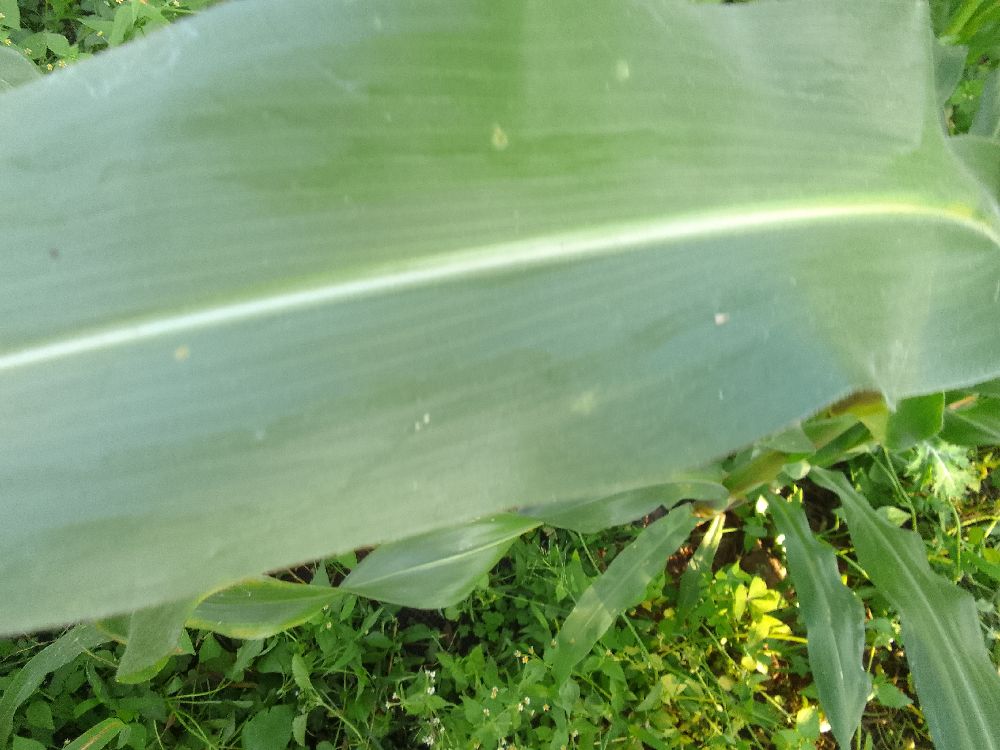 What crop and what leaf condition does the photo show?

maize, healthy
